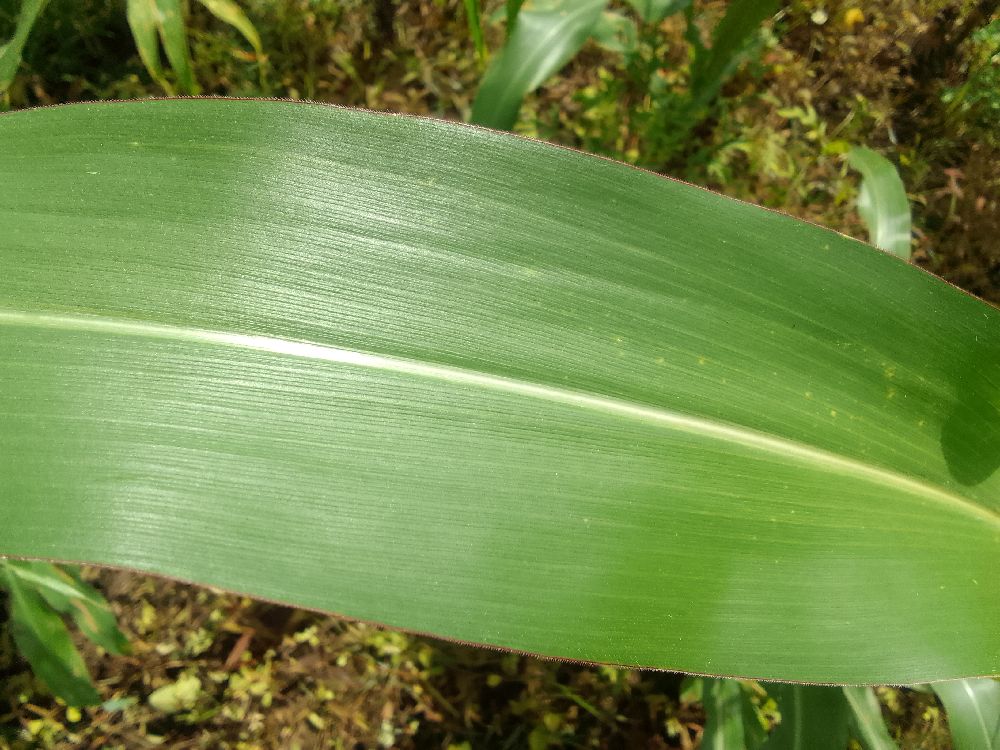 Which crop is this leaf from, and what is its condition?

maize, healthy
